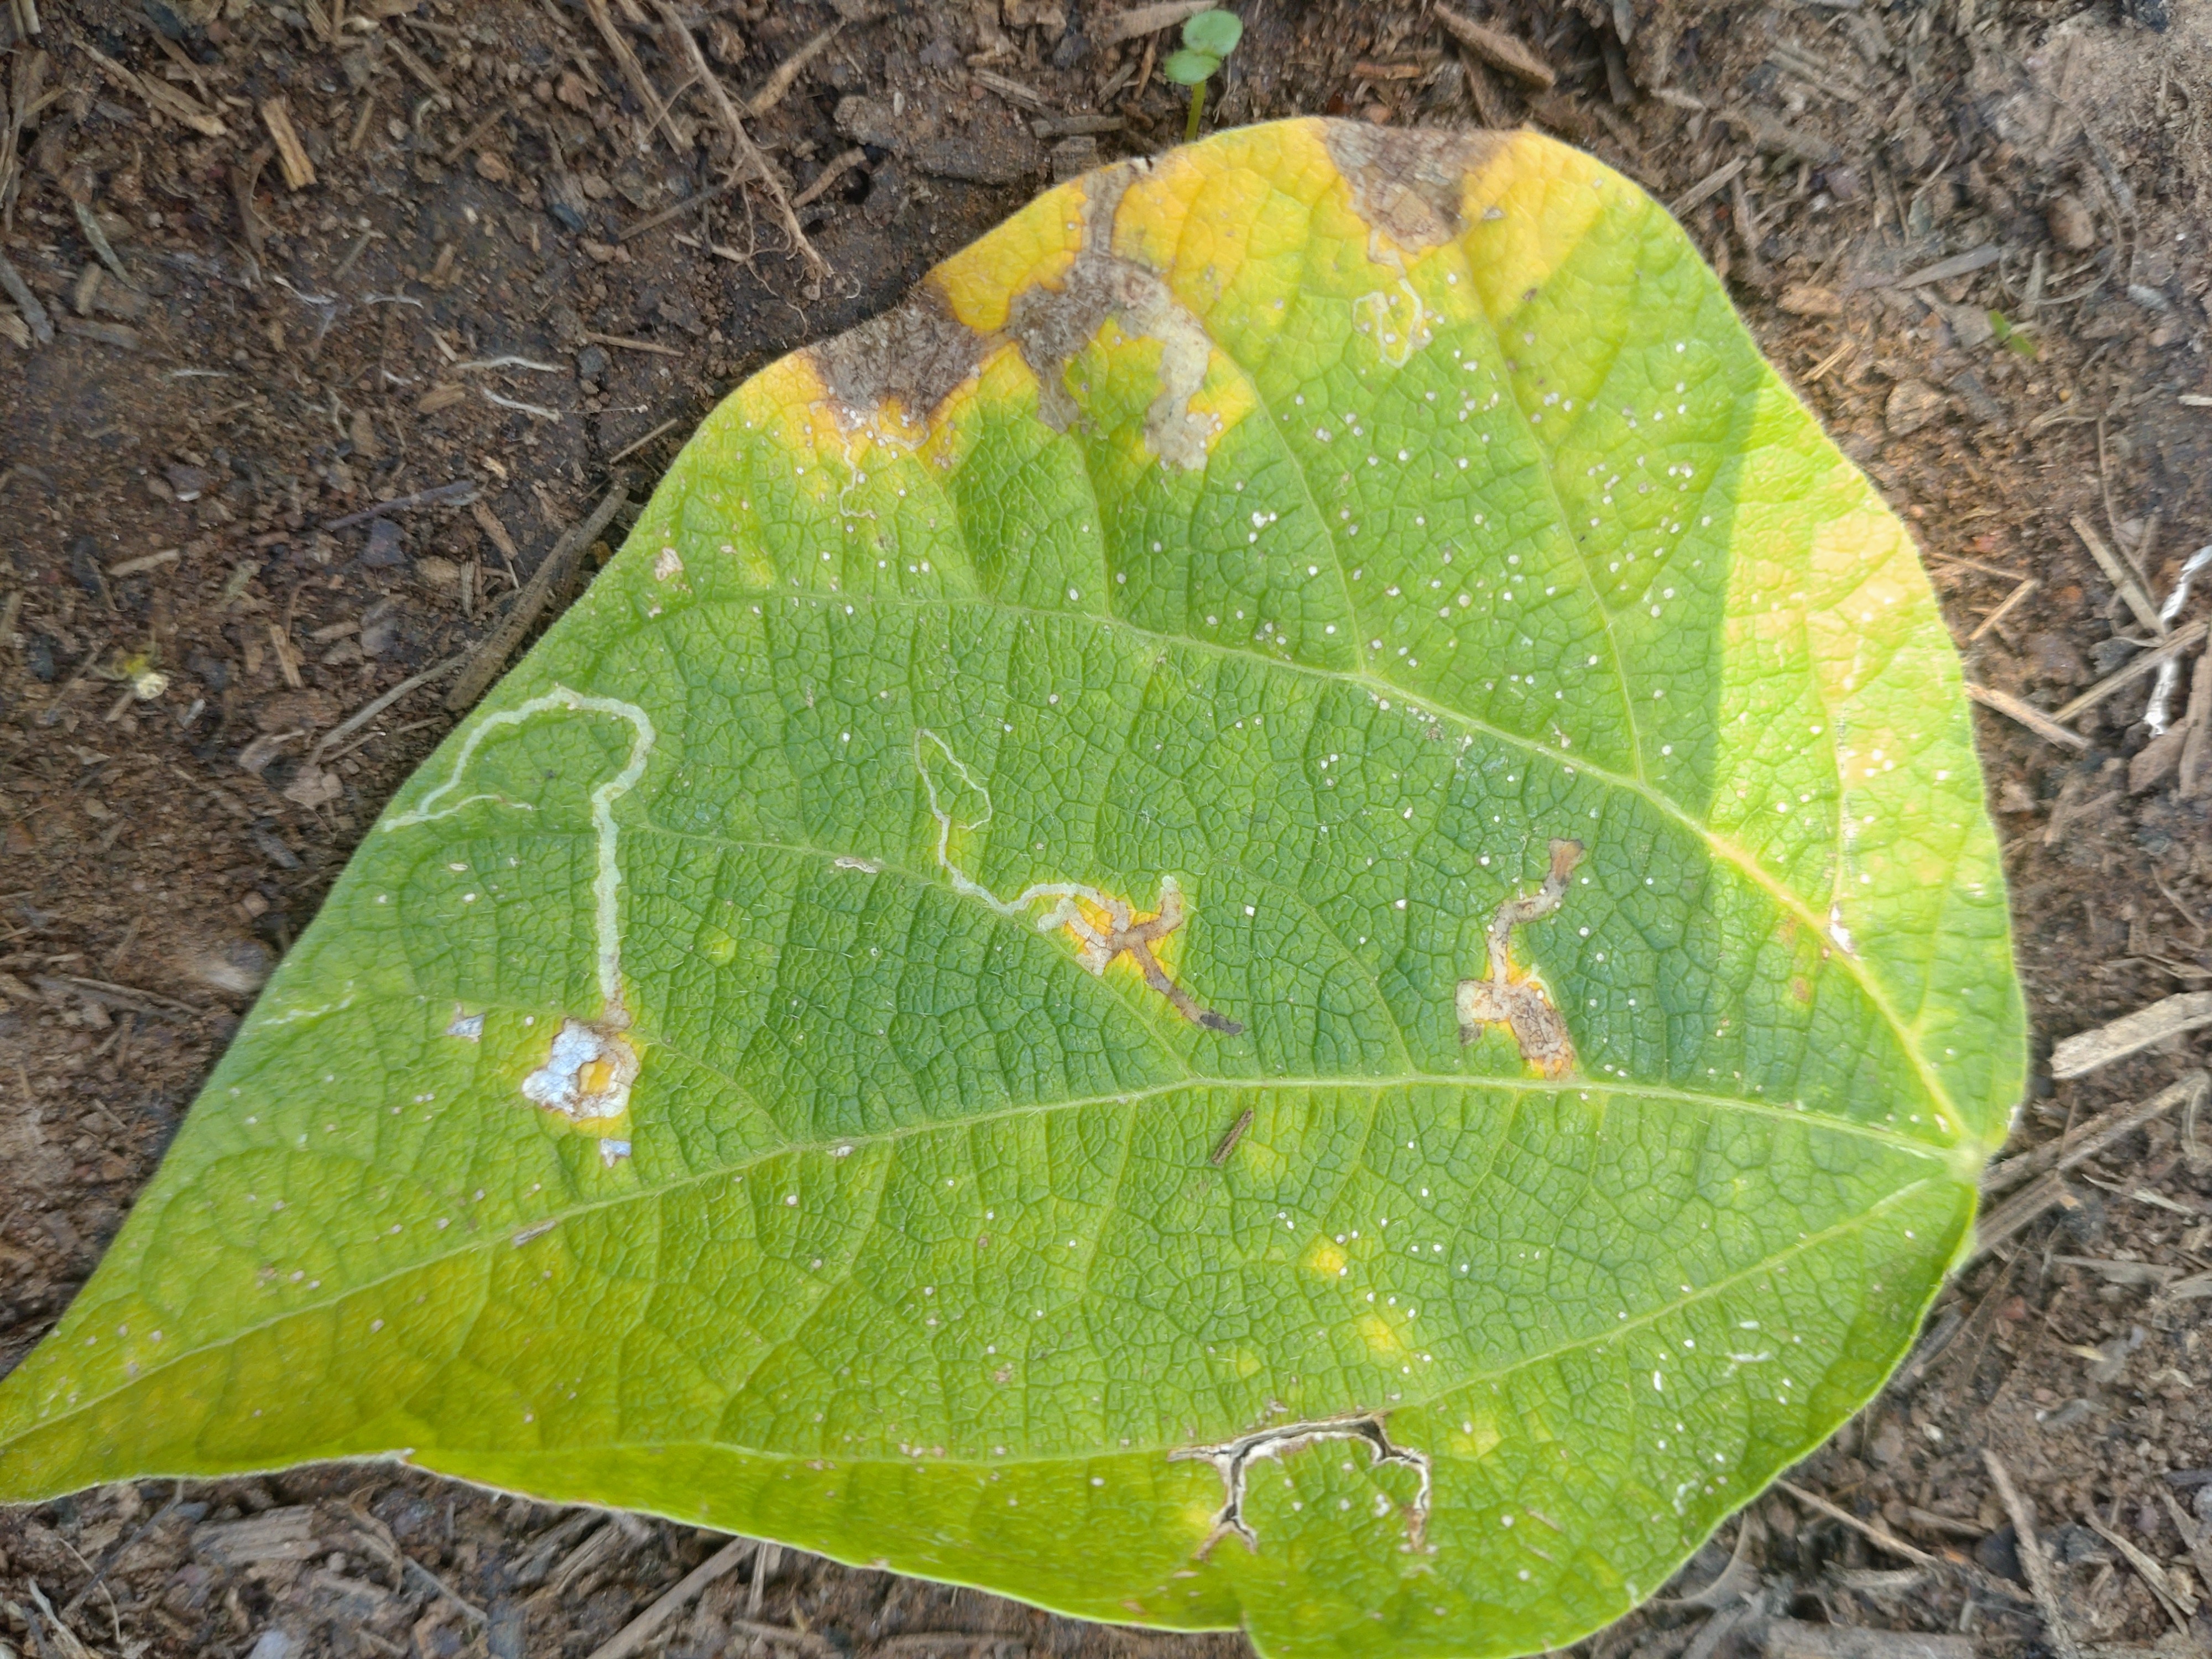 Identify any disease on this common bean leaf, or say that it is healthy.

anthracnose
